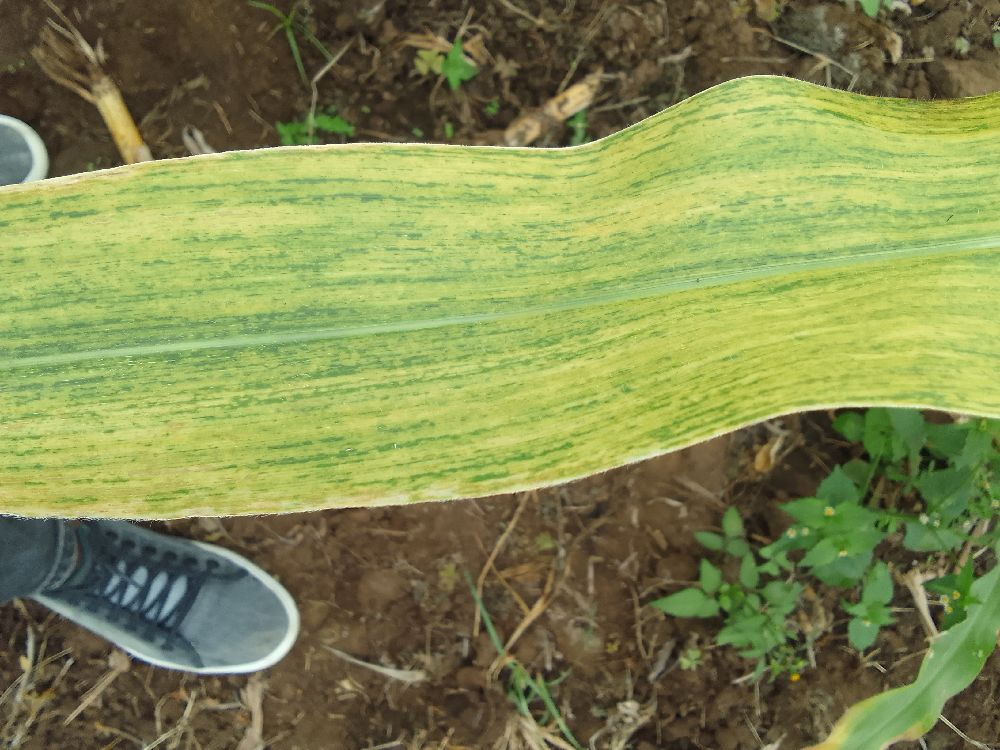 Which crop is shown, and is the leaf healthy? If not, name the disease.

maize, maize lethal necrosis
